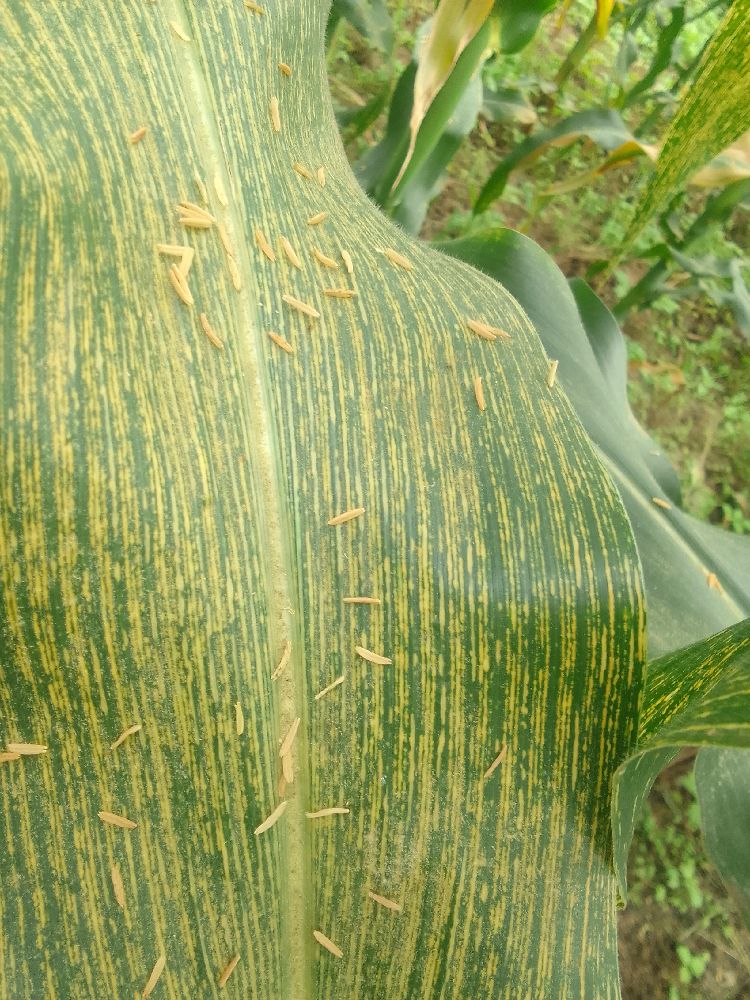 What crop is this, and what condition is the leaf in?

maize, maize streak virus
